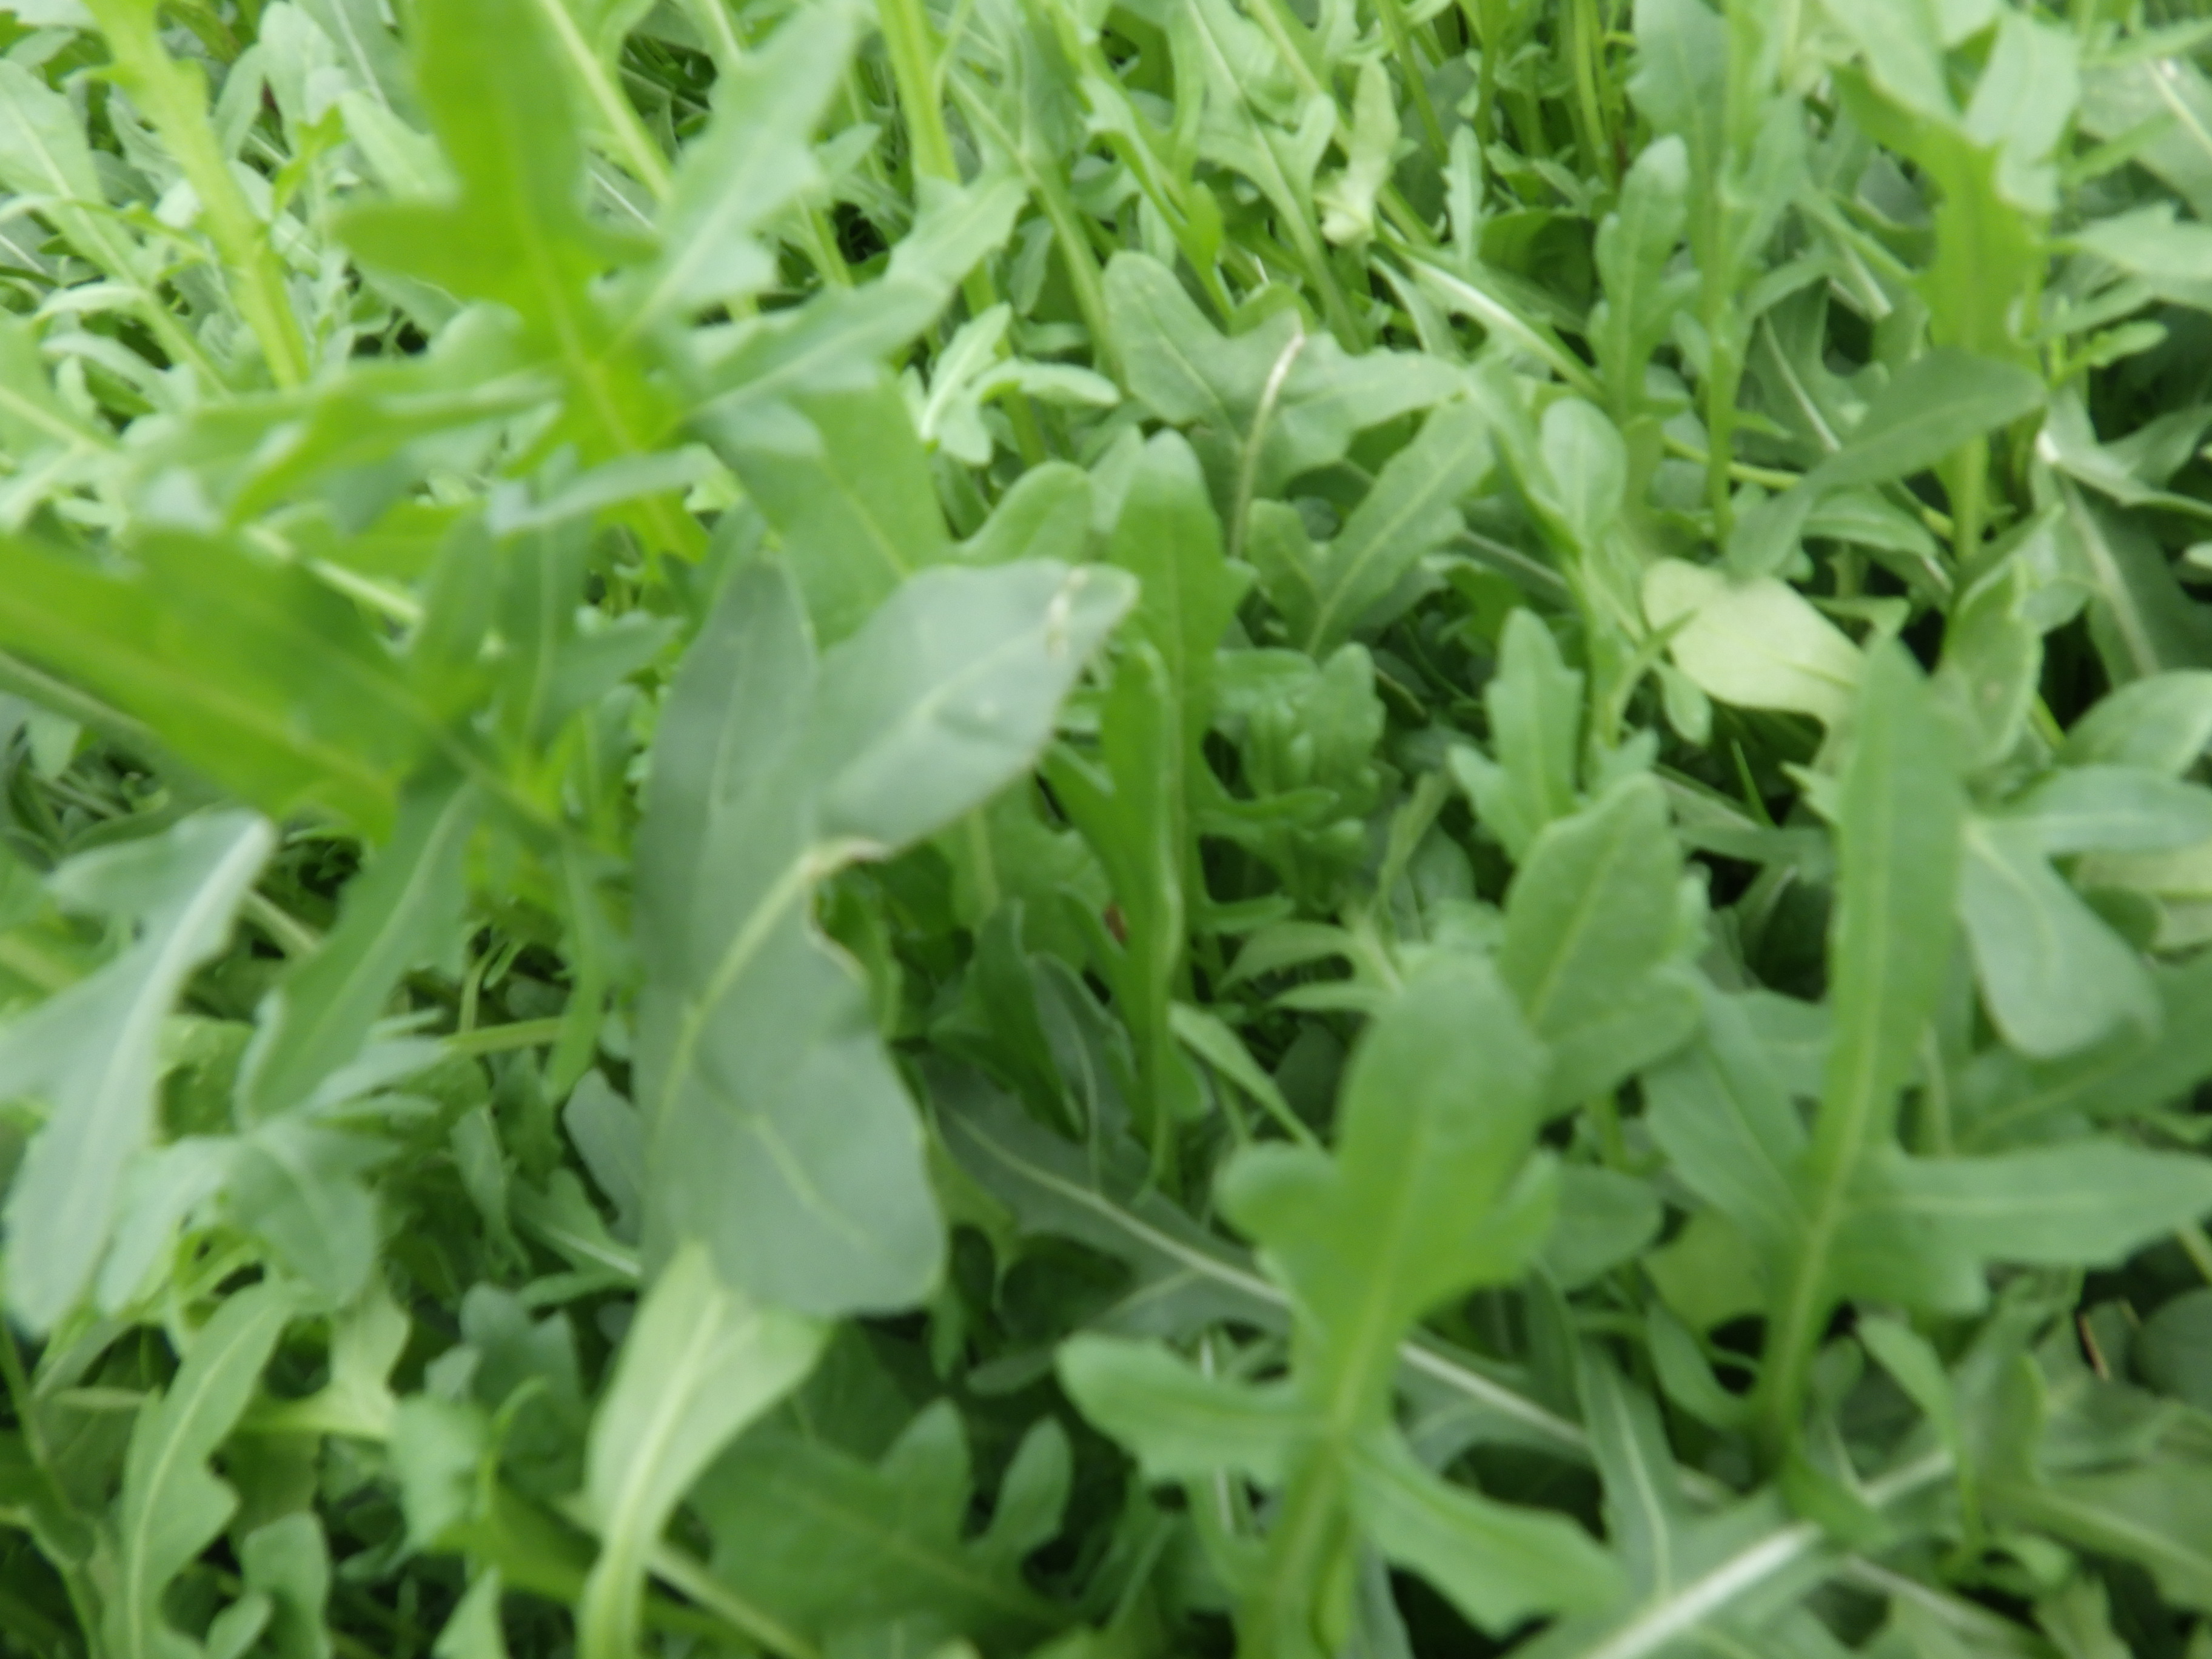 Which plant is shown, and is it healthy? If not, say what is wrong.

rocket, mechanical damage
